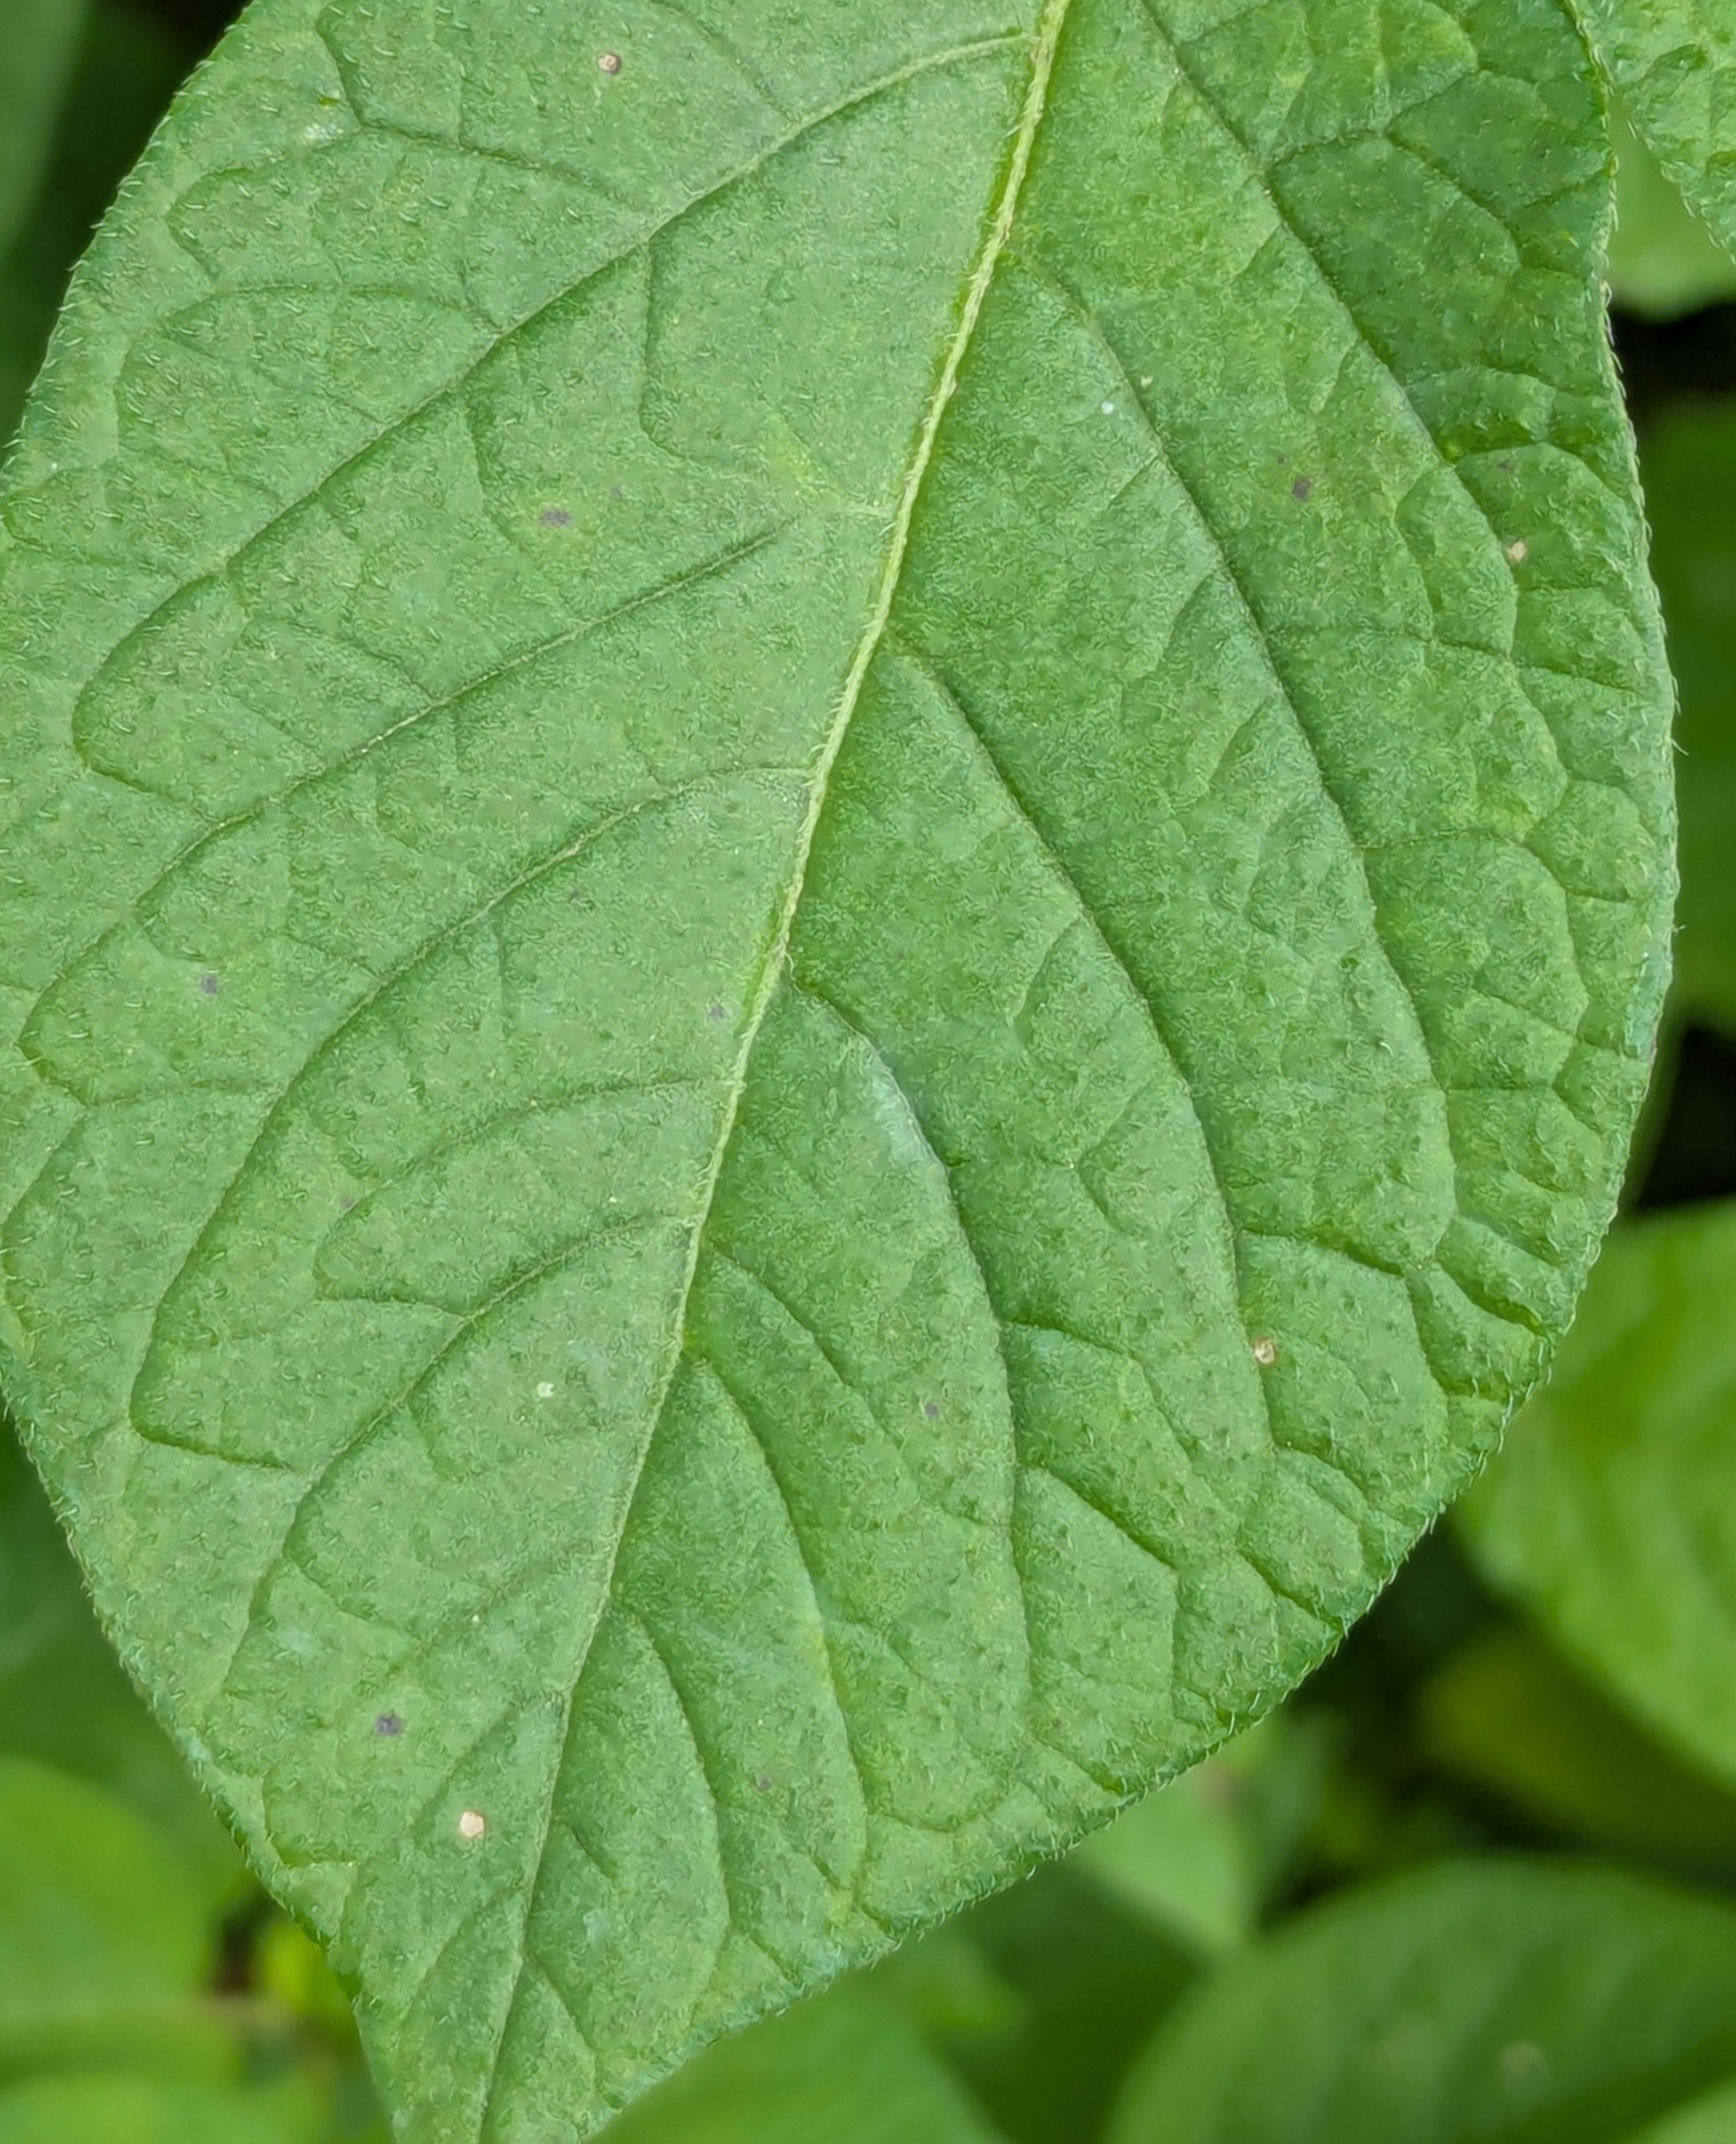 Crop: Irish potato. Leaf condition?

healthy
